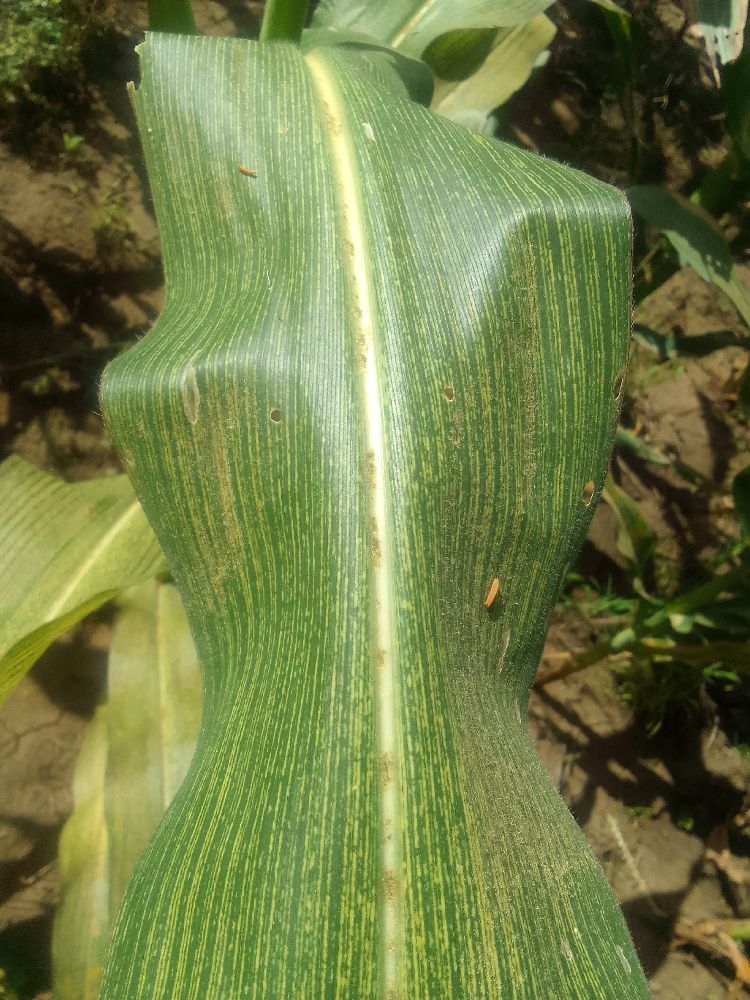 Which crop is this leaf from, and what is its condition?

maize, maize streak virus
